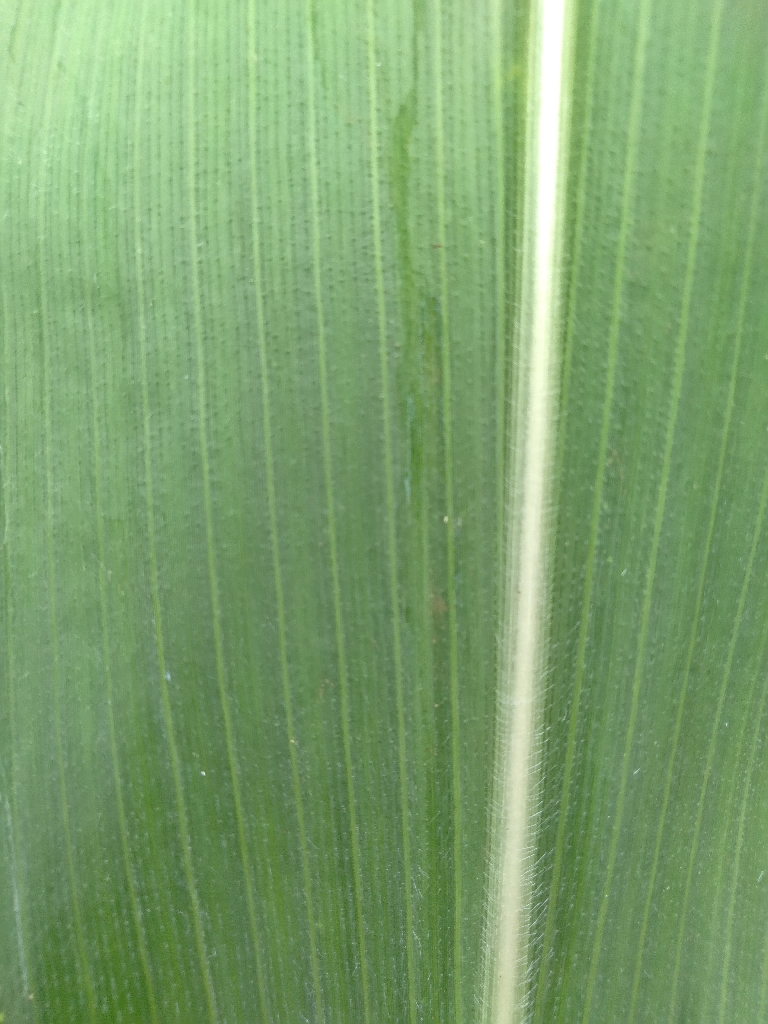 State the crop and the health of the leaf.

maize, healthy
